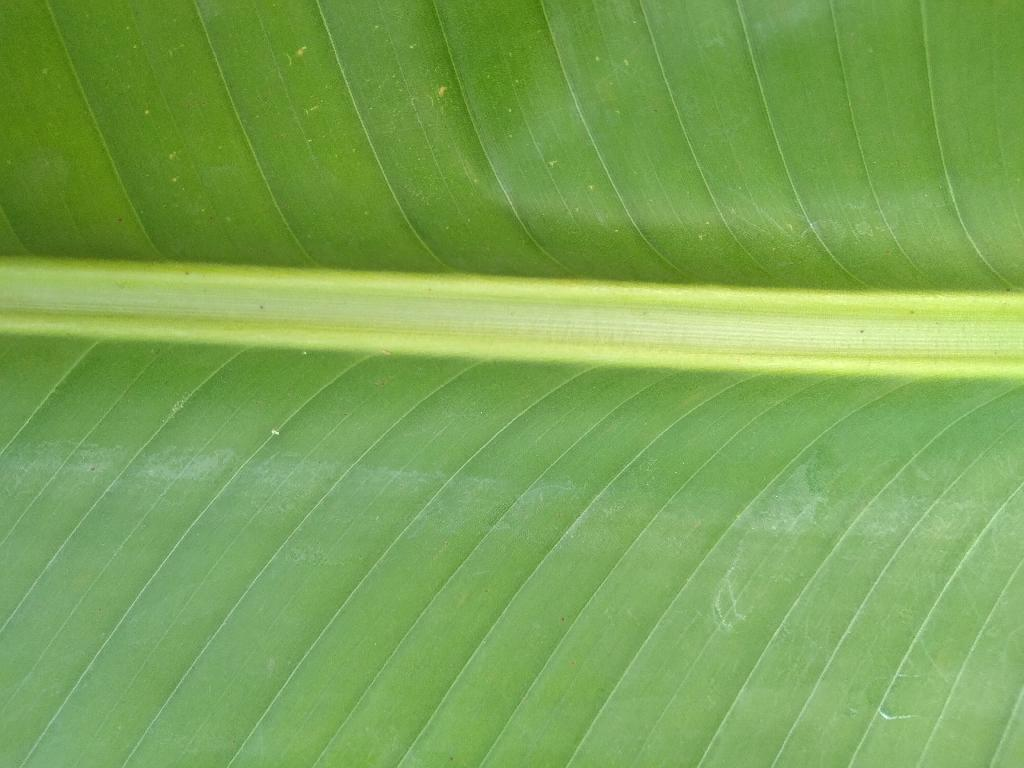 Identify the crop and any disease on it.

banana, healthy
